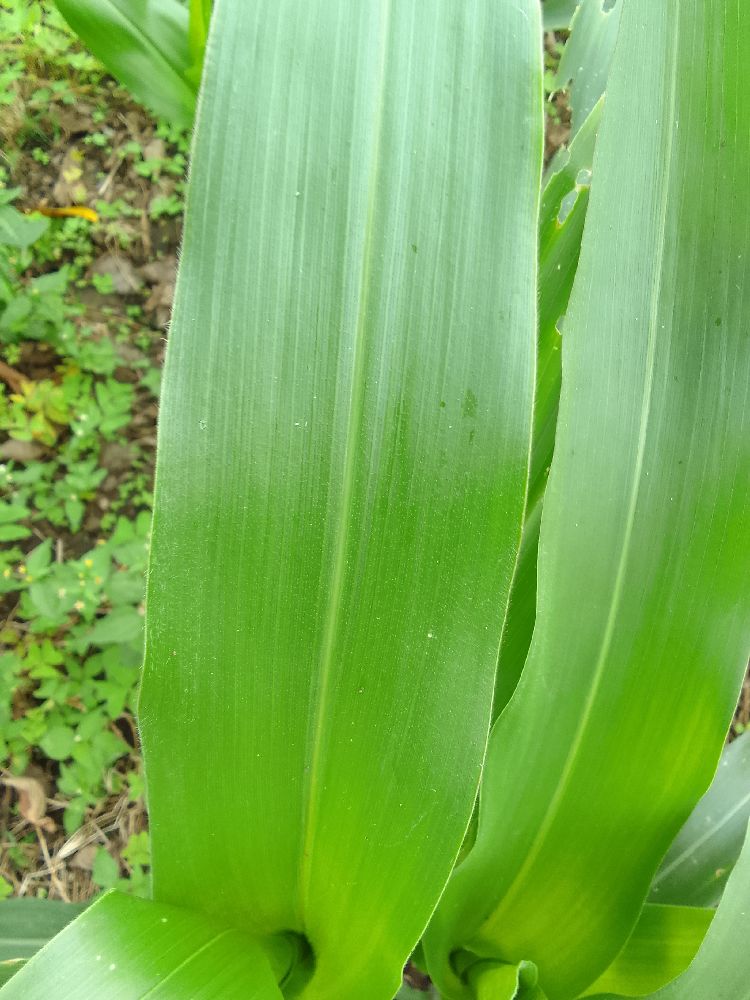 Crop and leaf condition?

maize, healthy
